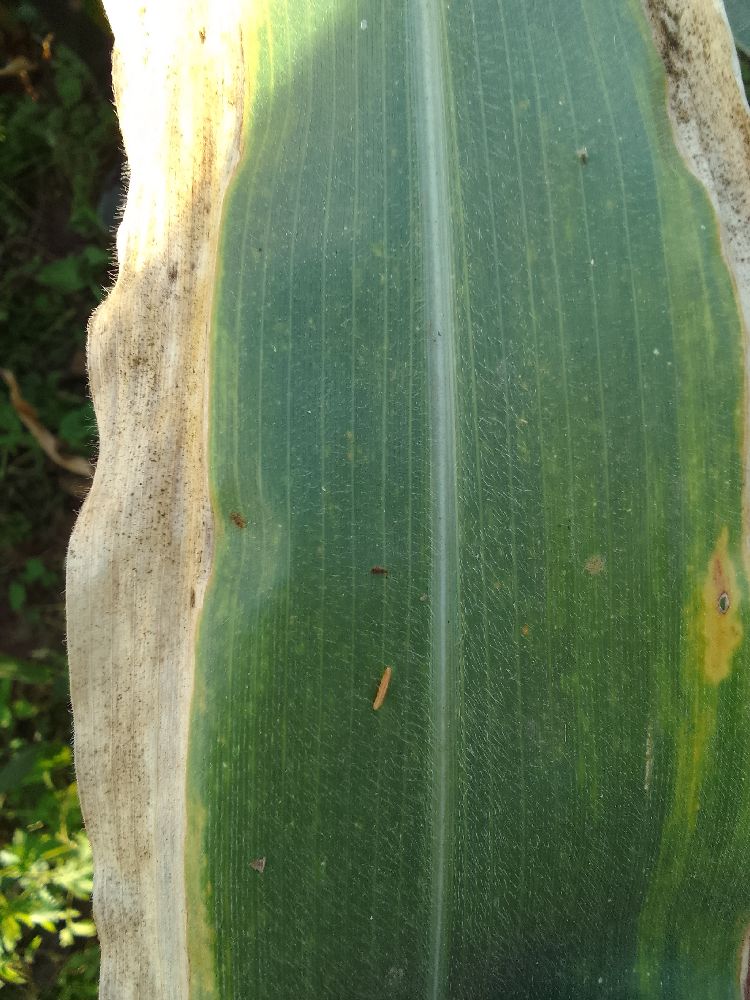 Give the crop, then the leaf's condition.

maize, maize lethal necrosis
